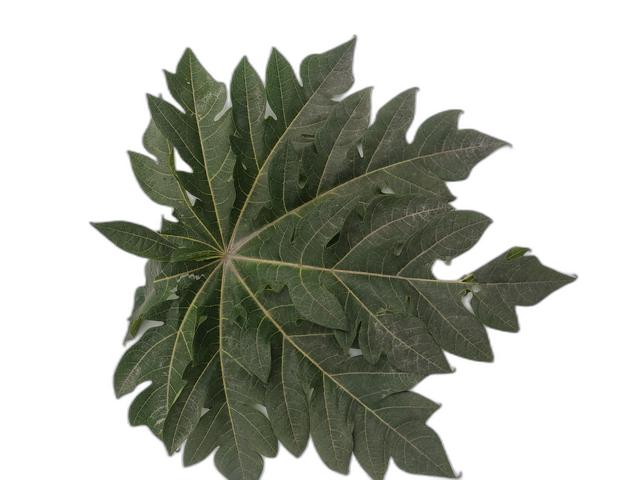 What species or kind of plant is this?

papaya
